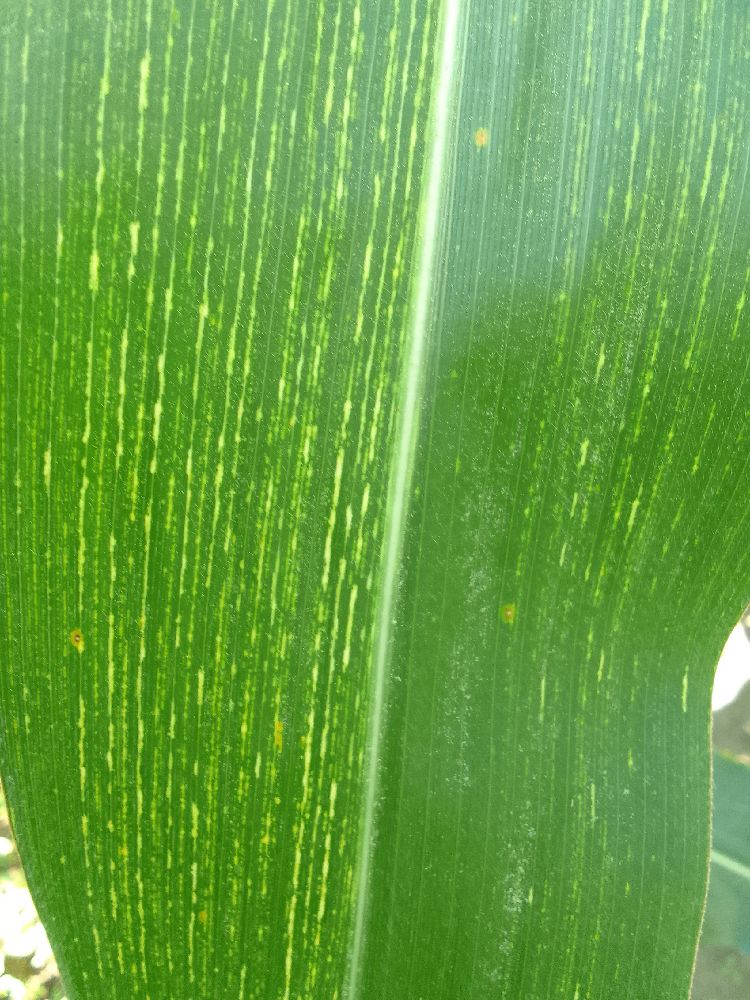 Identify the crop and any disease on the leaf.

maize, maize streak virus
